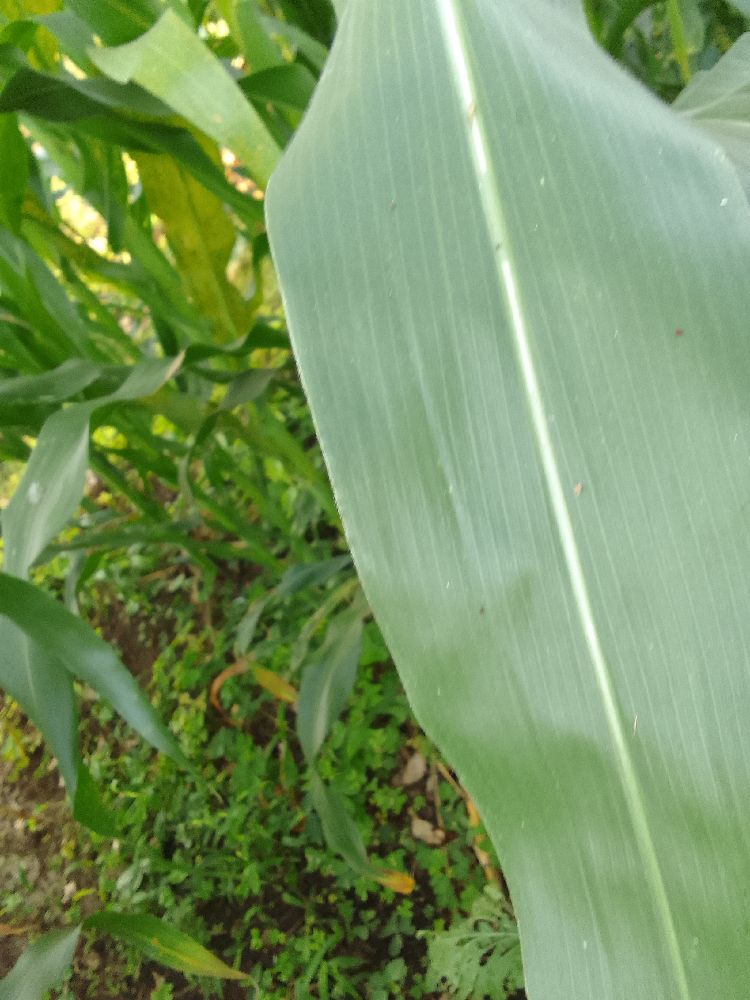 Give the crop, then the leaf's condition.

maize, healthy
